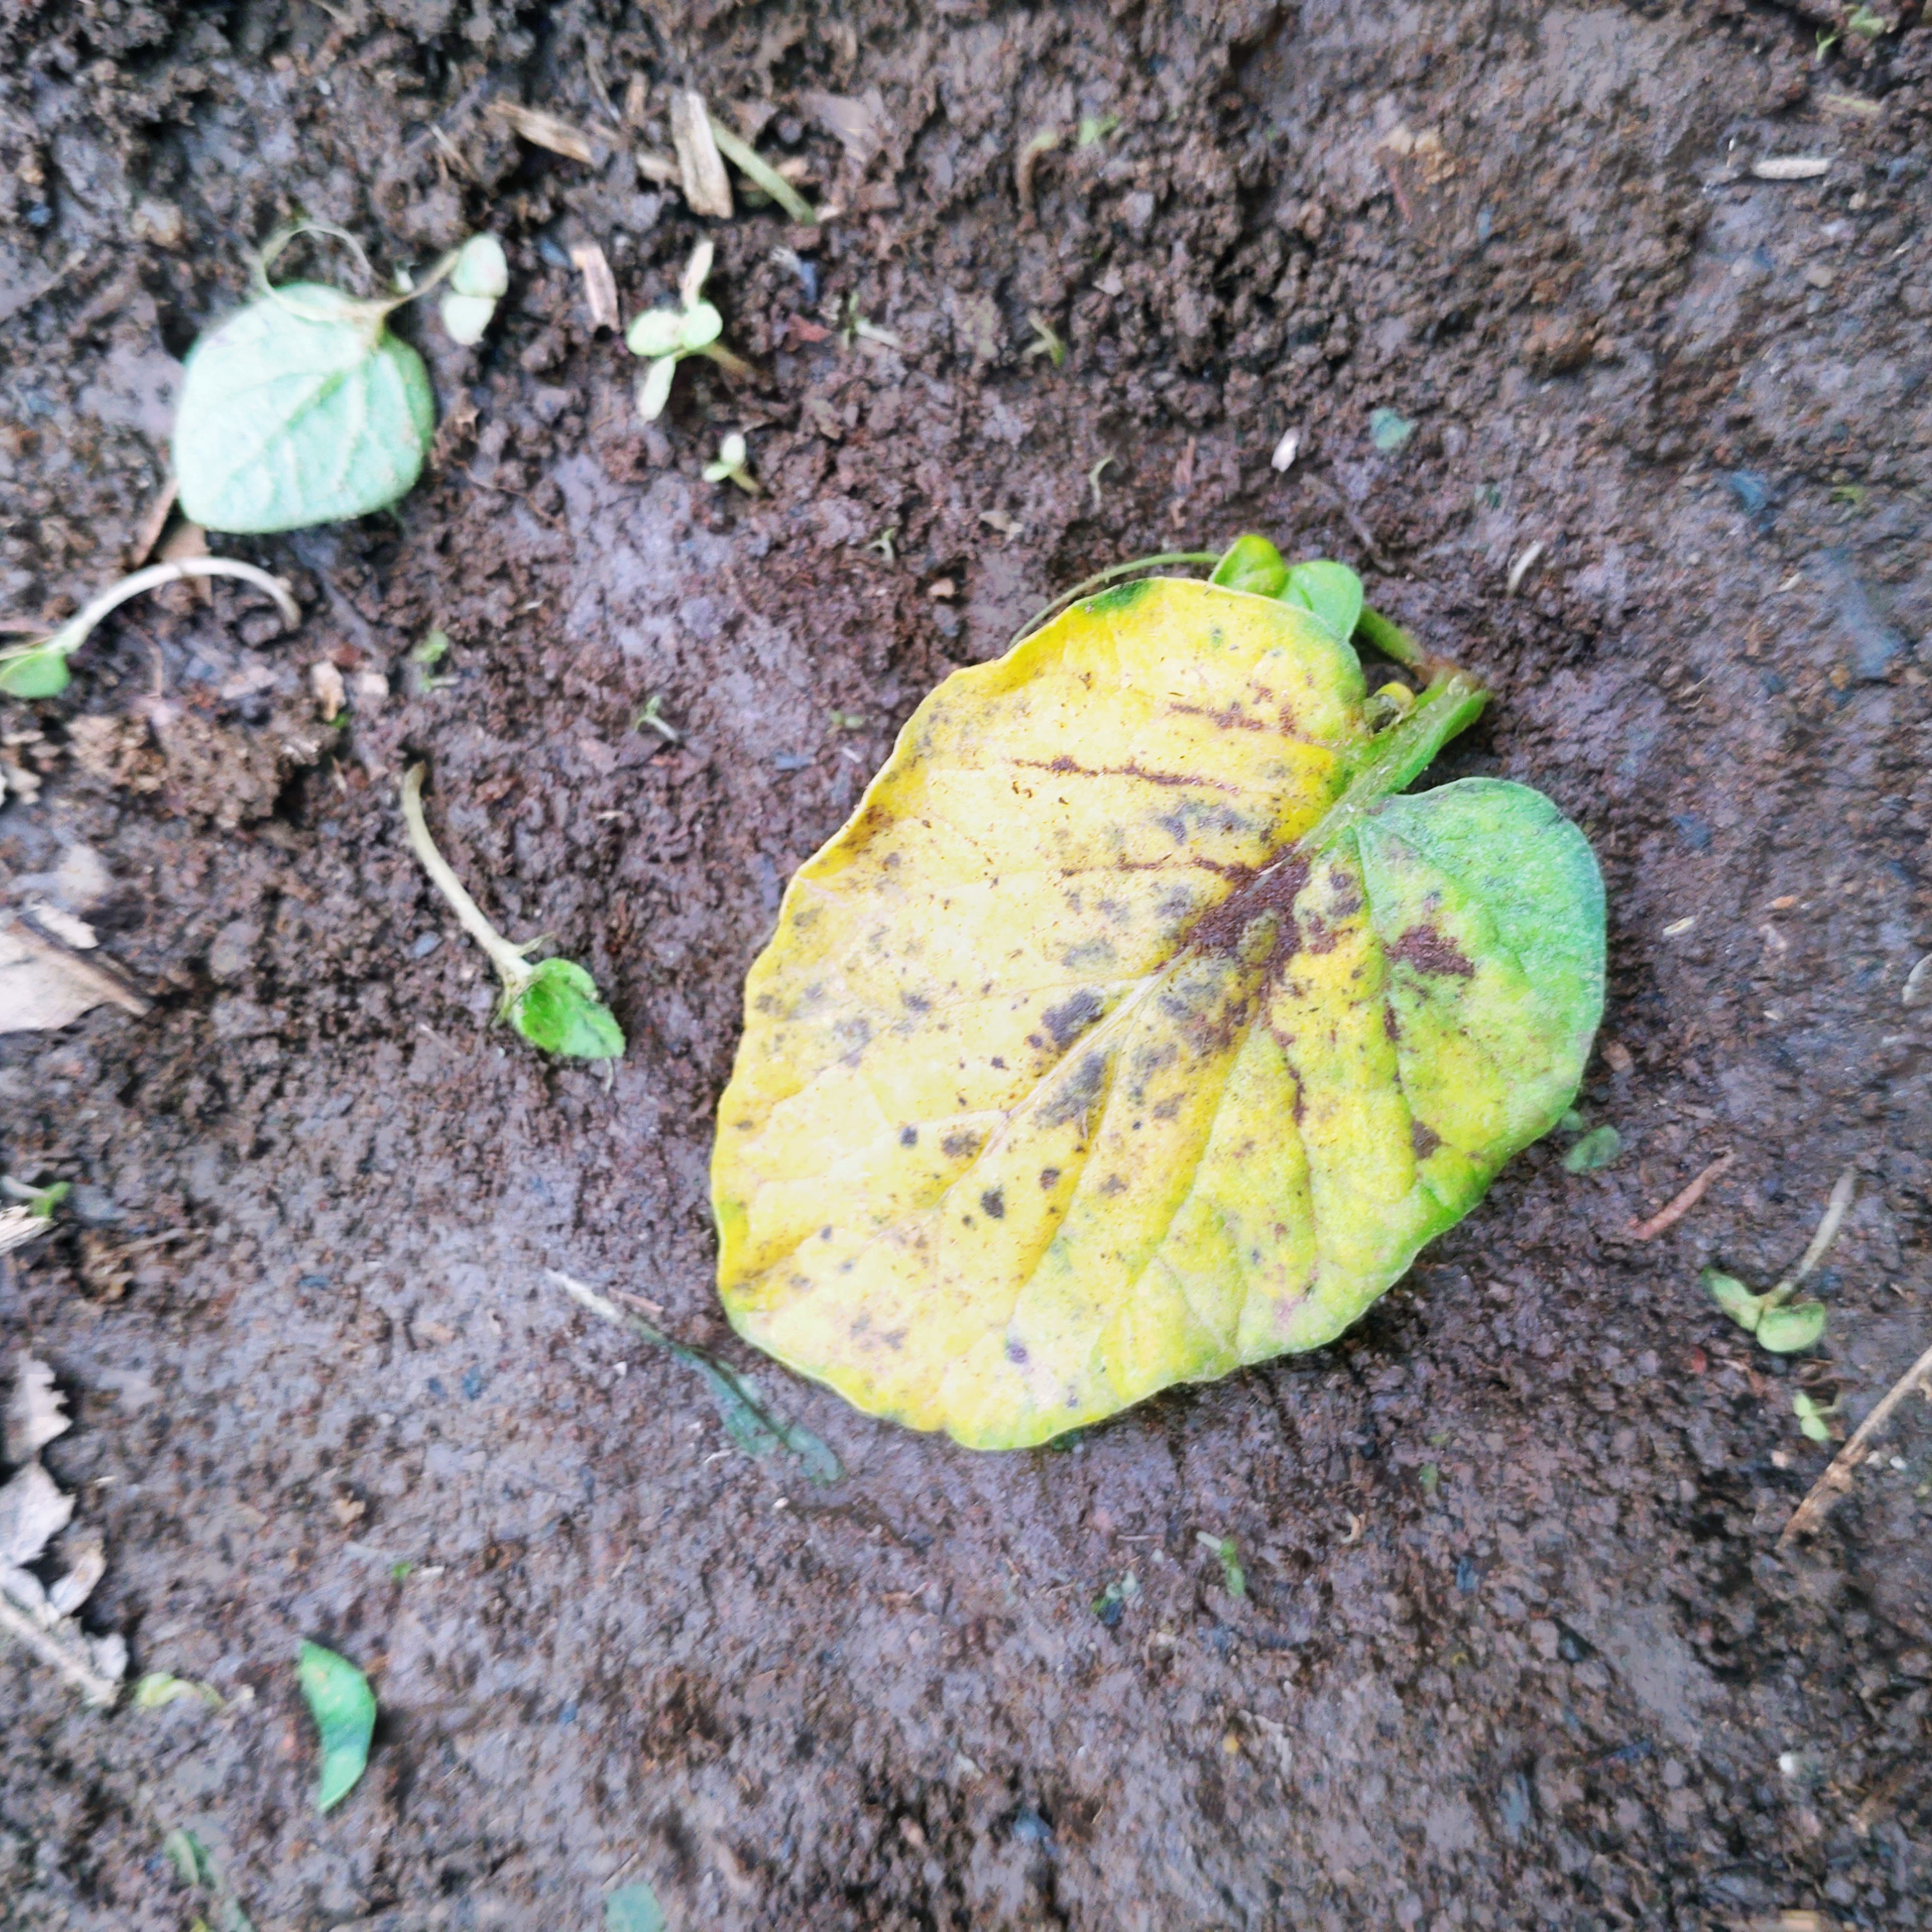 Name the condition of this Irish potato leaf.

late blight
